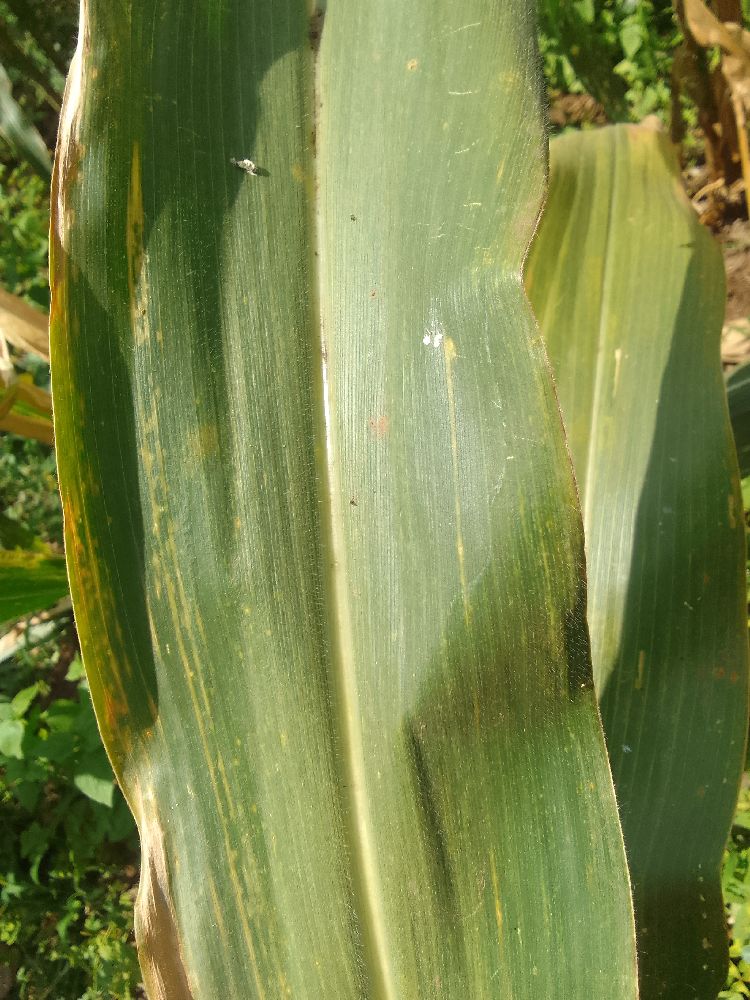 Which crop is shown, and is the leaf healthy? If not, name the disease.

maize, maize lethal necrosis
